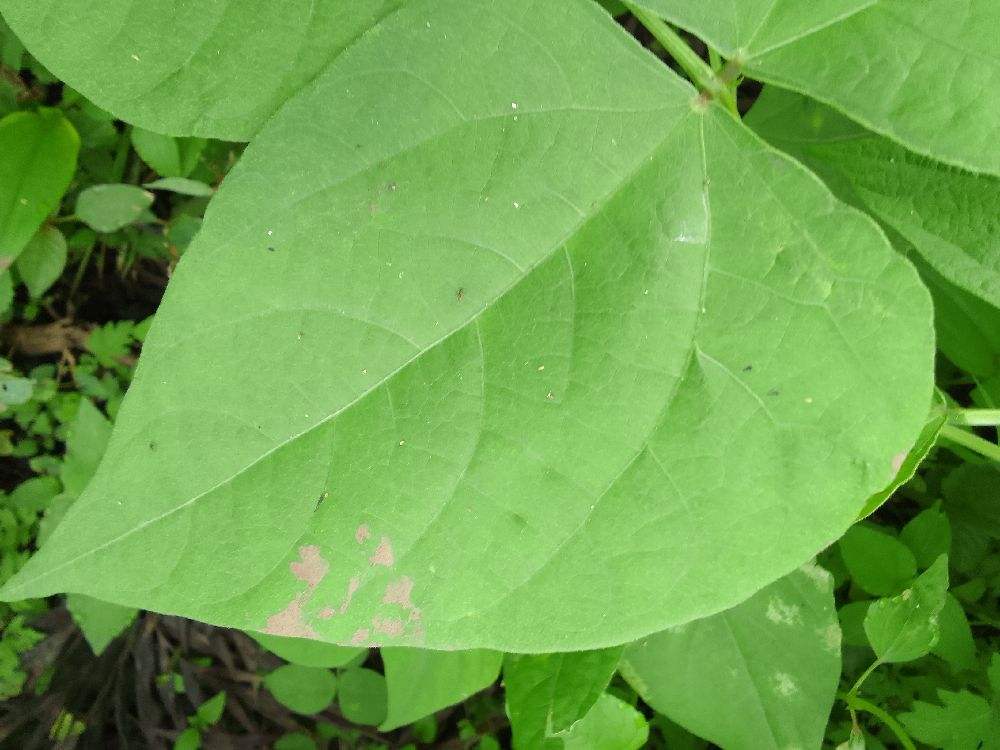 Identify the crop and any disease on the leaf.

common bean, healthy
